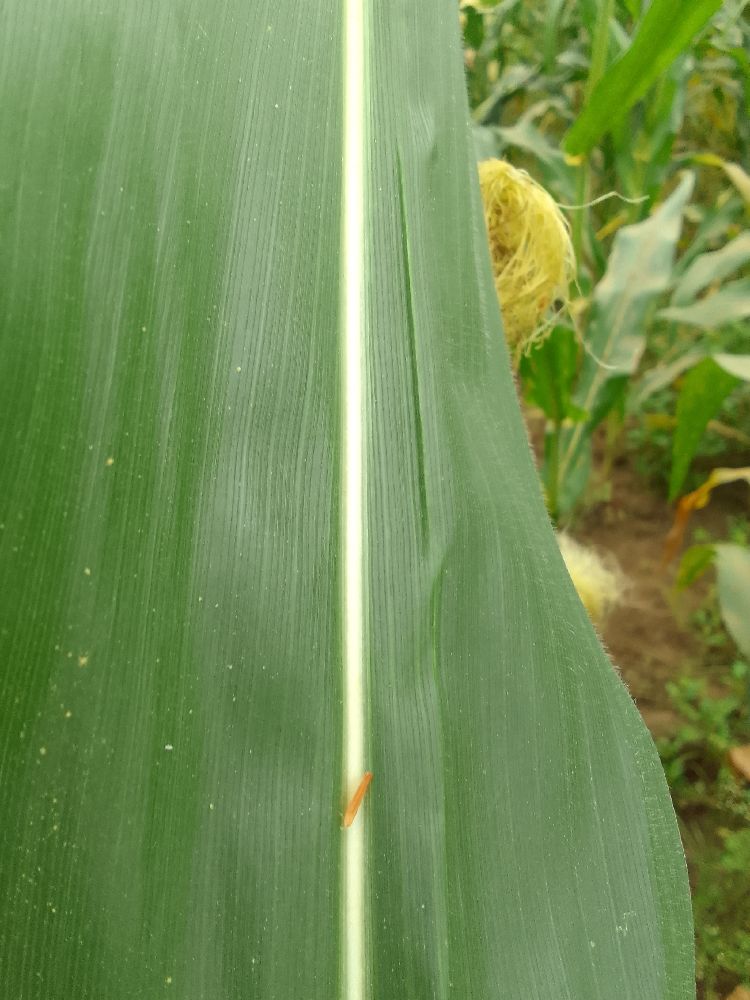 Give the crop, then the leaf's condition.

maize, healthy
